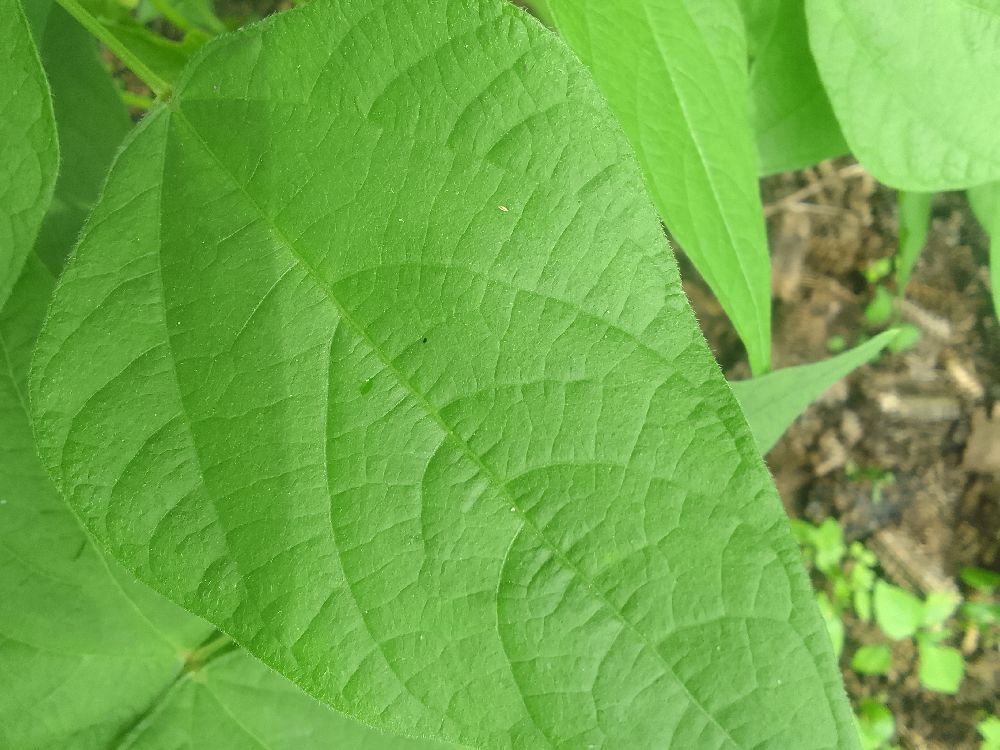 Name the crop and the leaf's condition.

common bean, healthy
